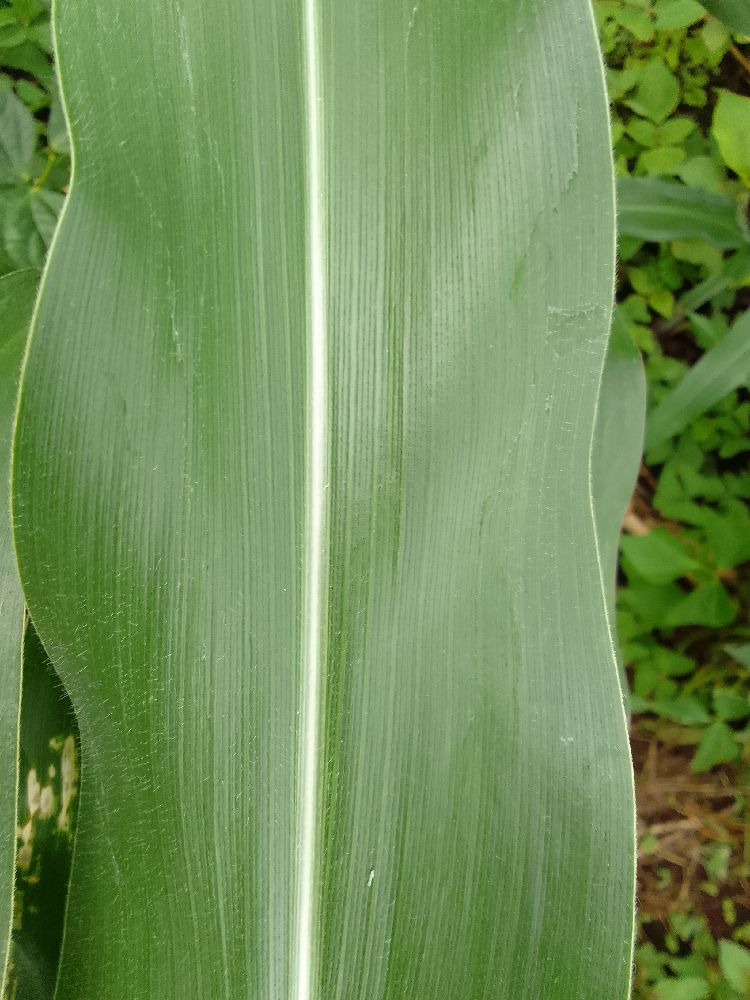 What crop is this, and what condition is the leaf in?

maize, healthy
